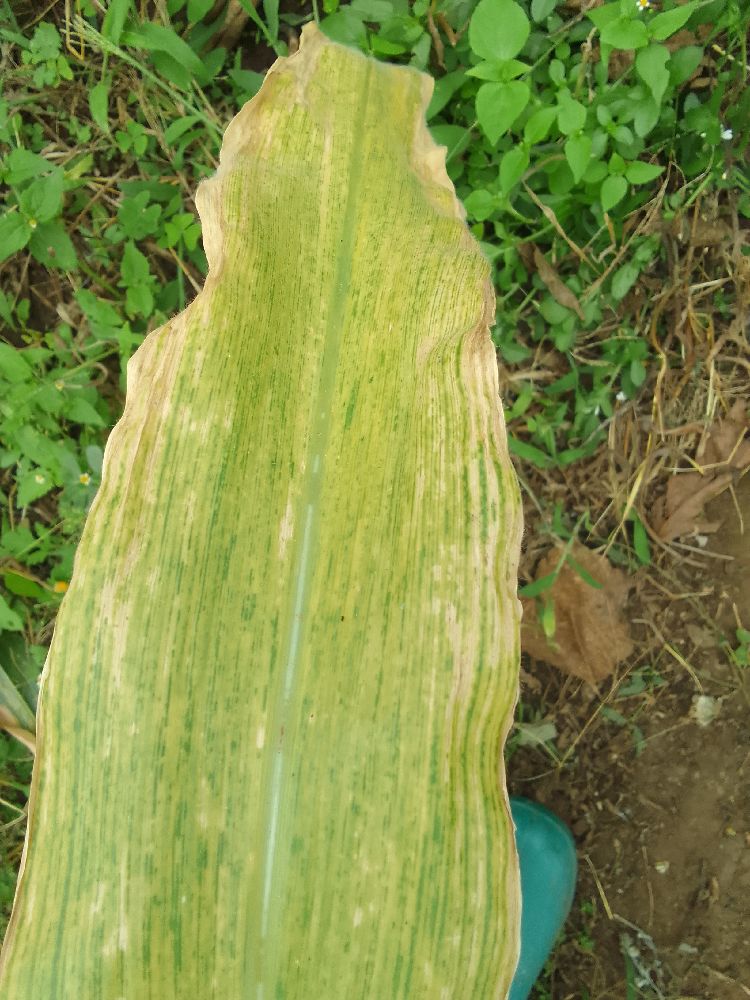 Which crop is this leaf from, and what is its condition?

maize, maize lethal necrosis
